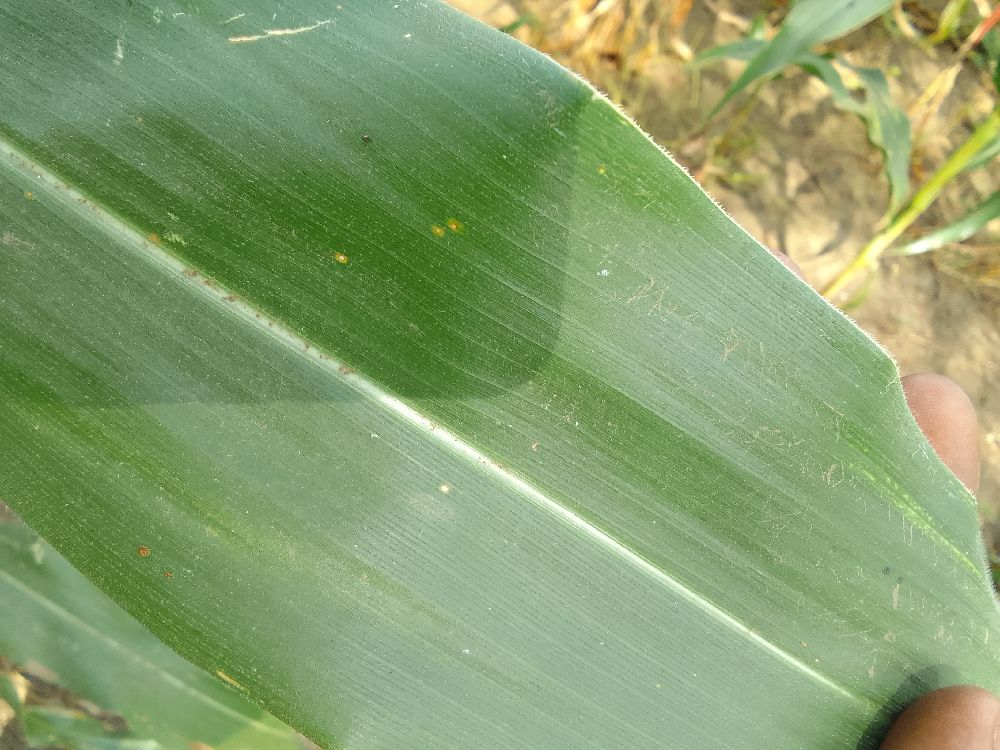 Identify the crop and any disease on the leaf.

maize, maize streak virus
